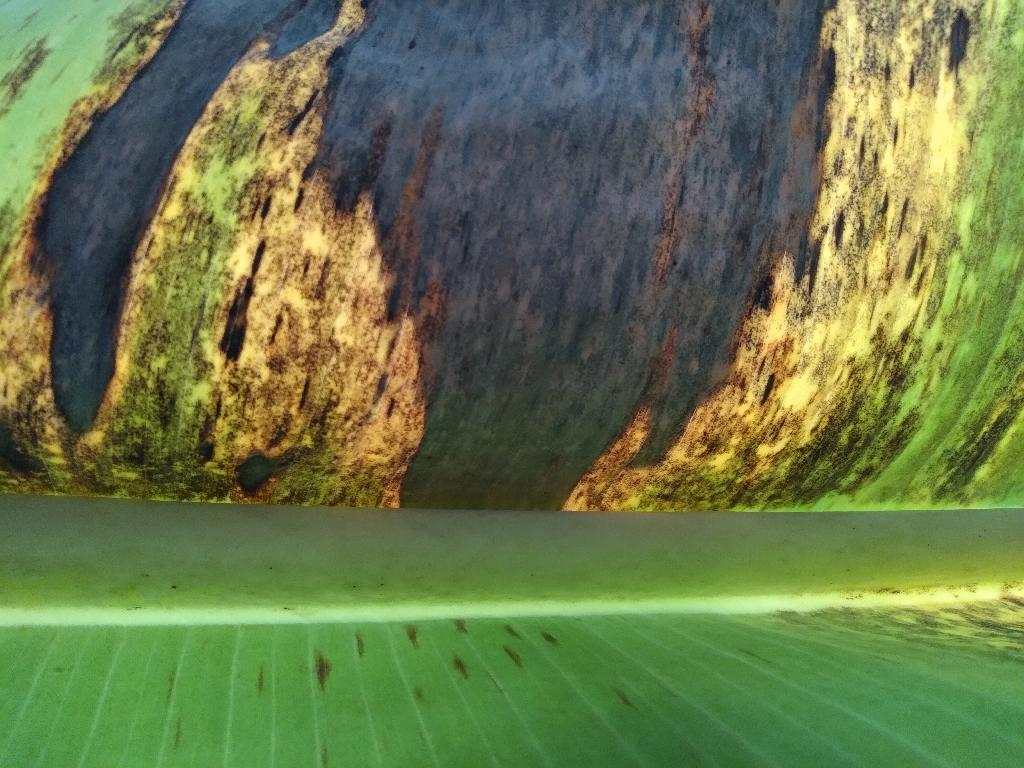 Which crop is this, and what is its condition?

banana, black sigatoka
